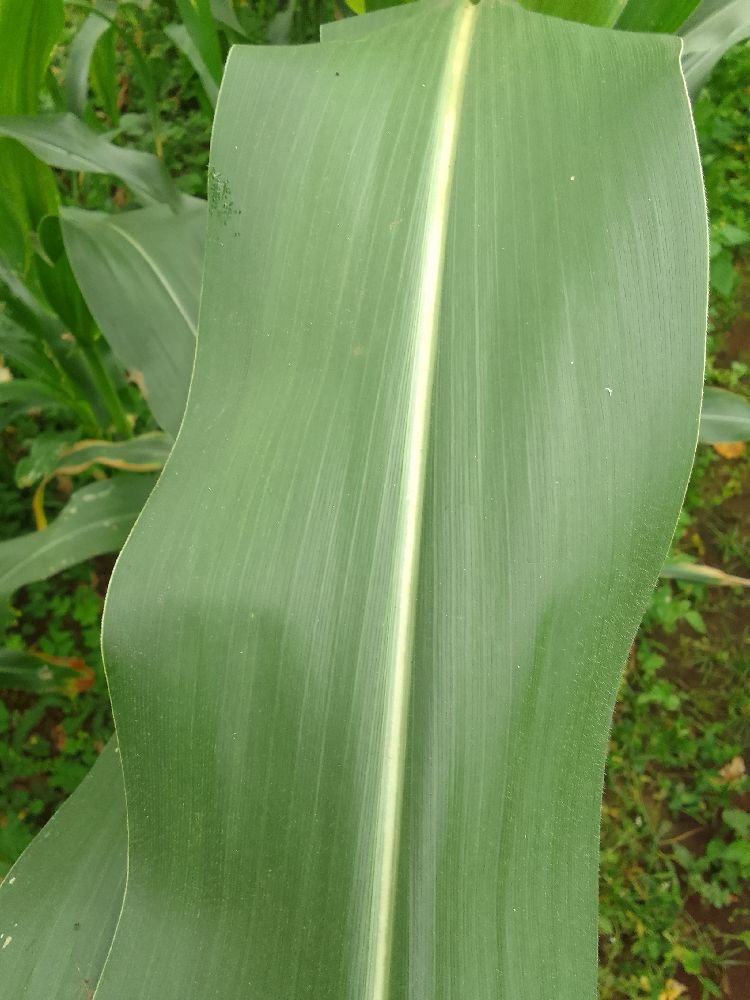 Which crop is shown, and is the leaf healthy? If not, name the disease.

maize, healthy
